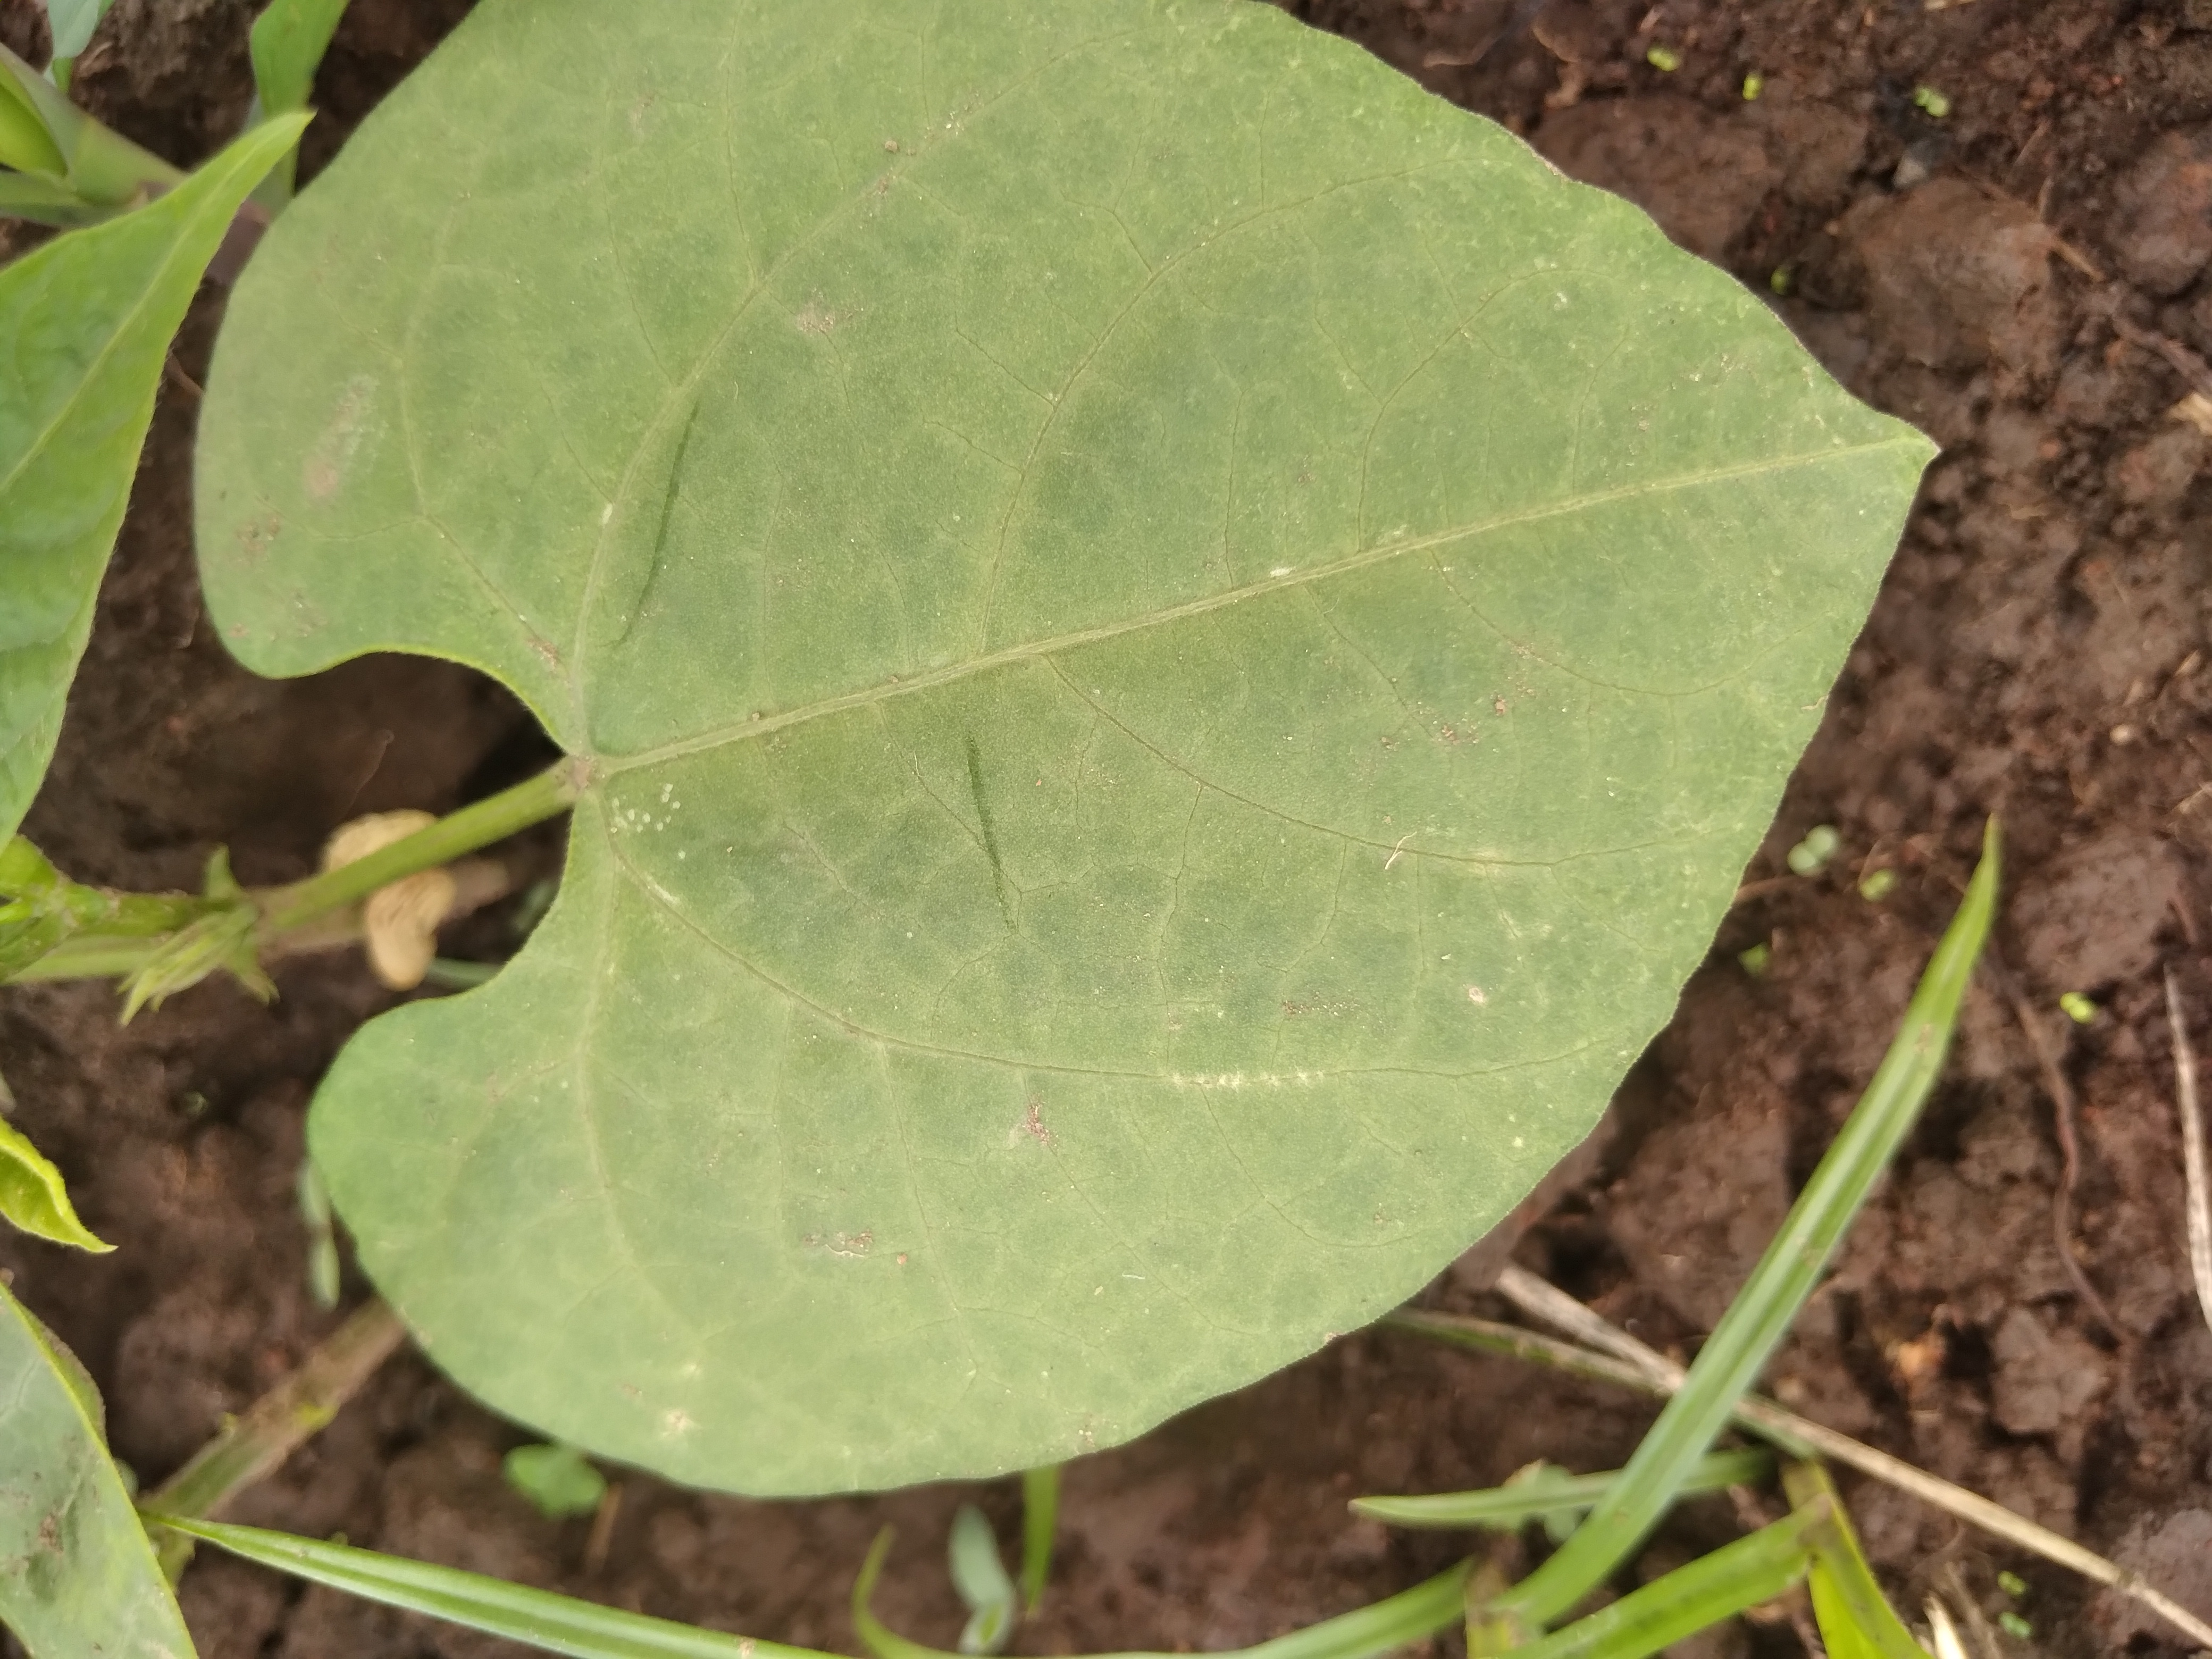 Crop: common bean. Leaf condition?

healthy
